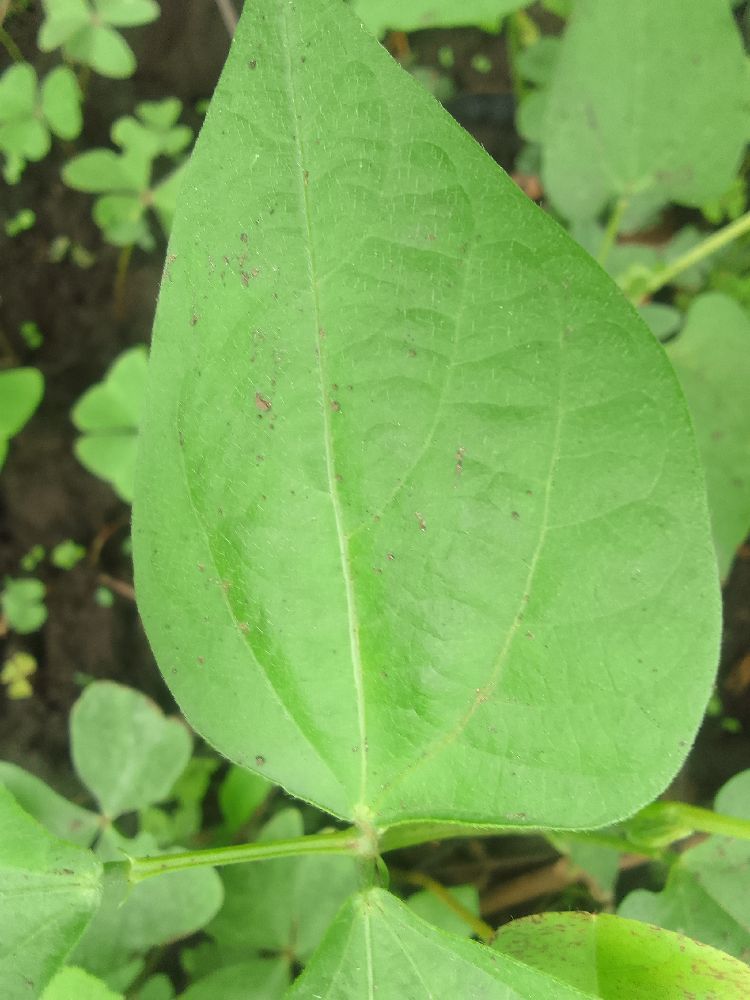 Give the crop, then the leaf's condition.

common bean, healthy
